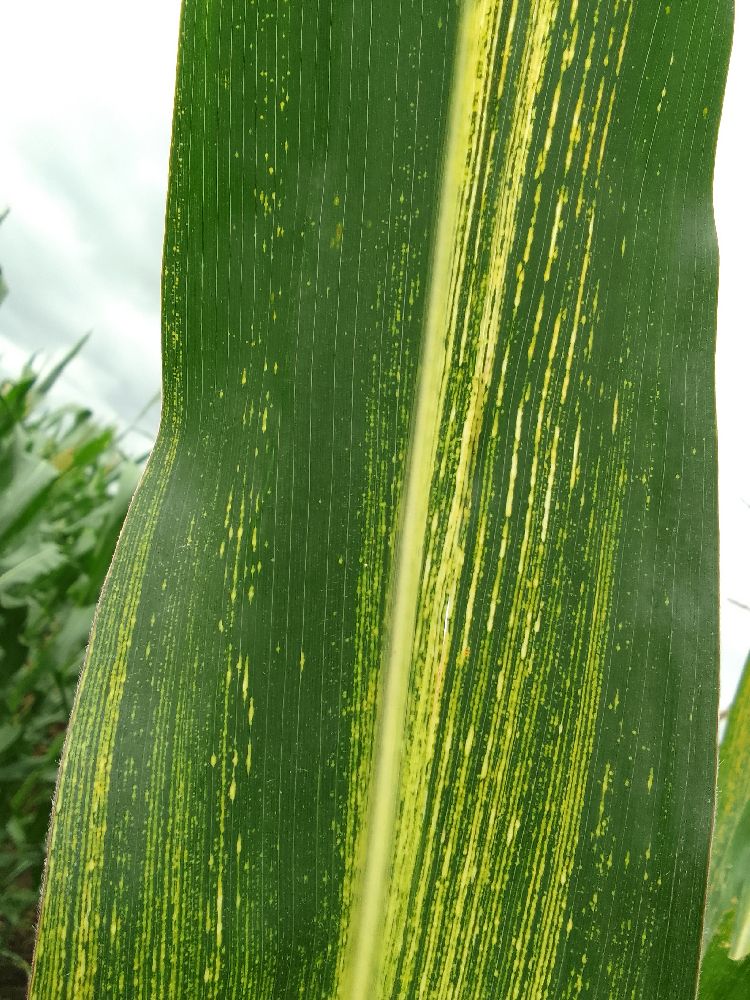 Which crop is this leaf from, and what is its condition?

maize, maize streak virus
